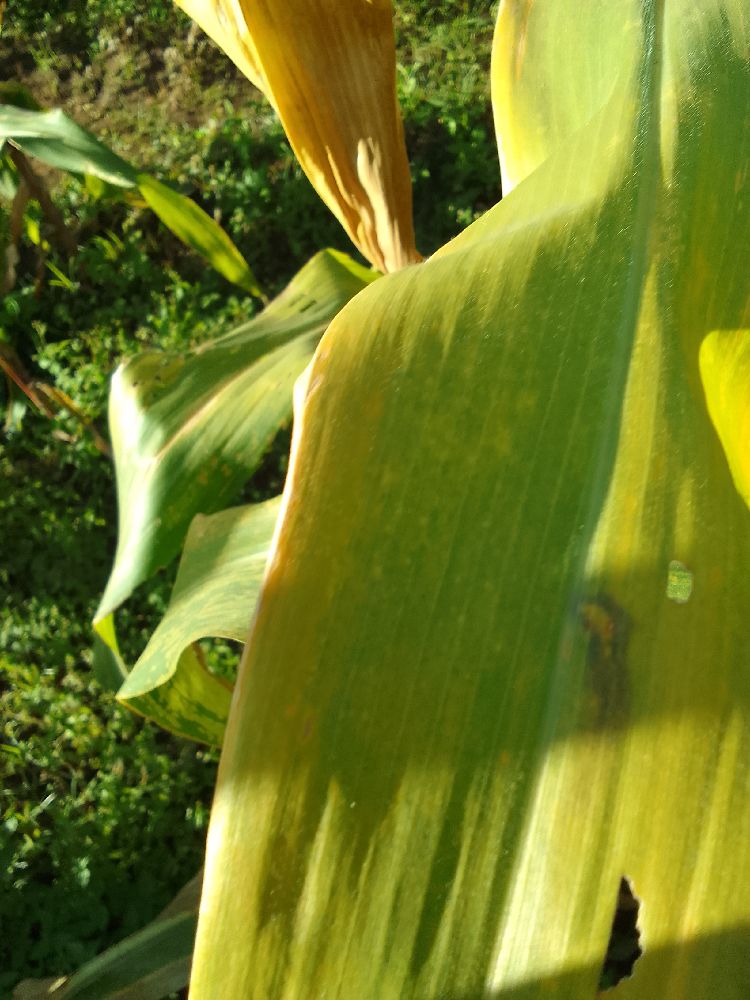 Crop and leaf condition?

maize, maize lethal necrosis
